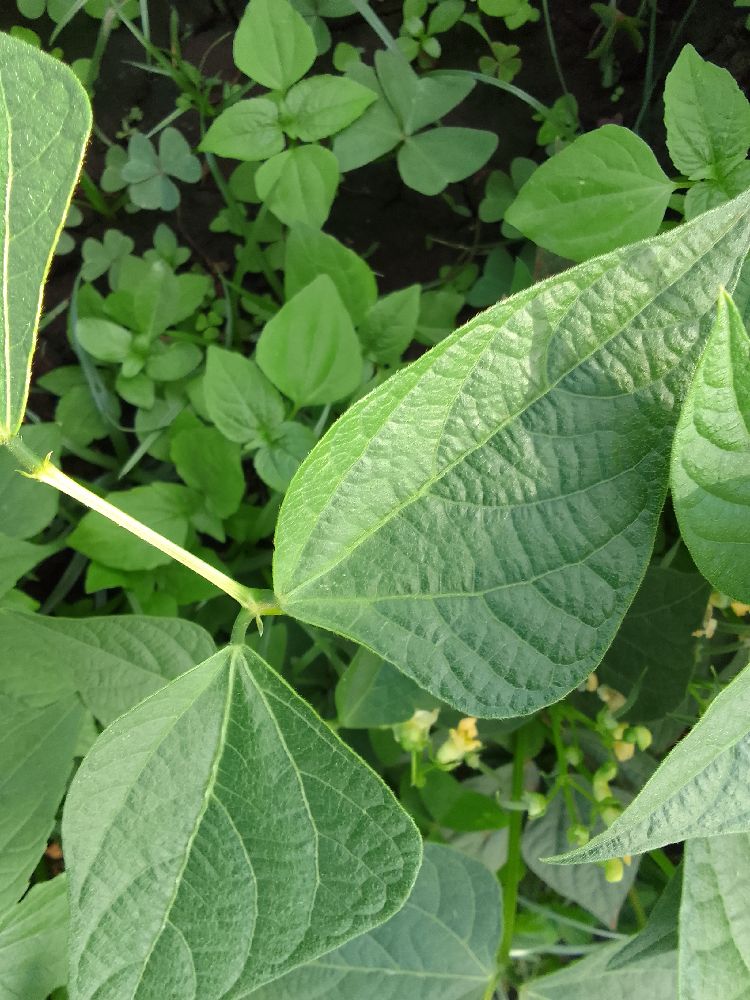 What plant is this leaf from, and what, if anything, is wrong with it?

common bean, healthy
